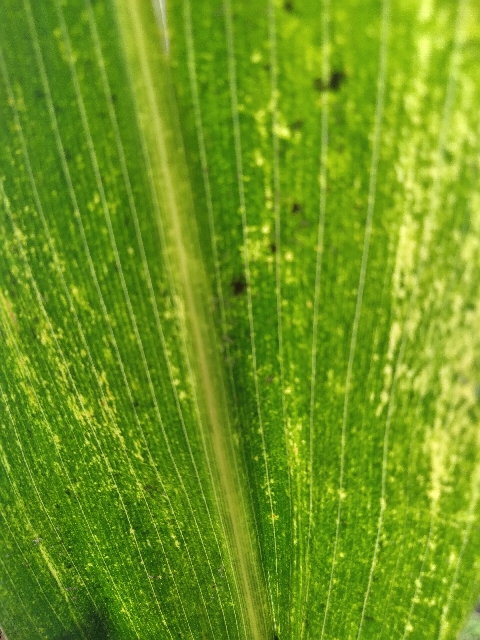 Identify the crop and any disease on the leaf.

maize, maize lethal necrosis
